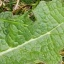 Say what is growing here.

structured weed
